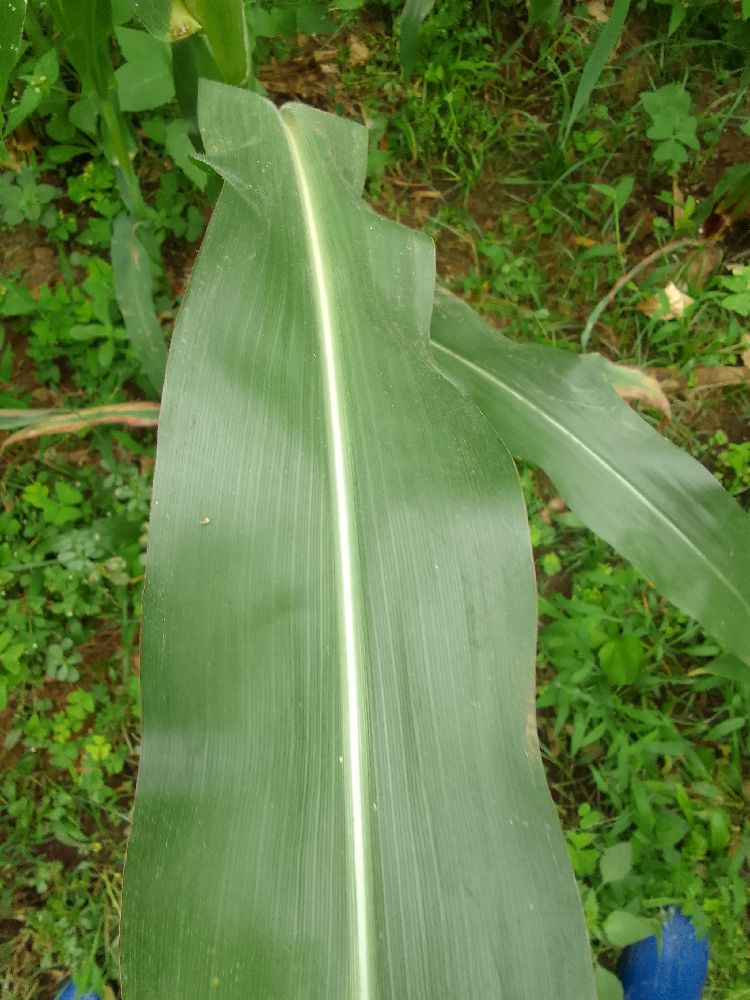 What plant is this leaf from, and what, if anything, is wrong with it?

maize, healthy
